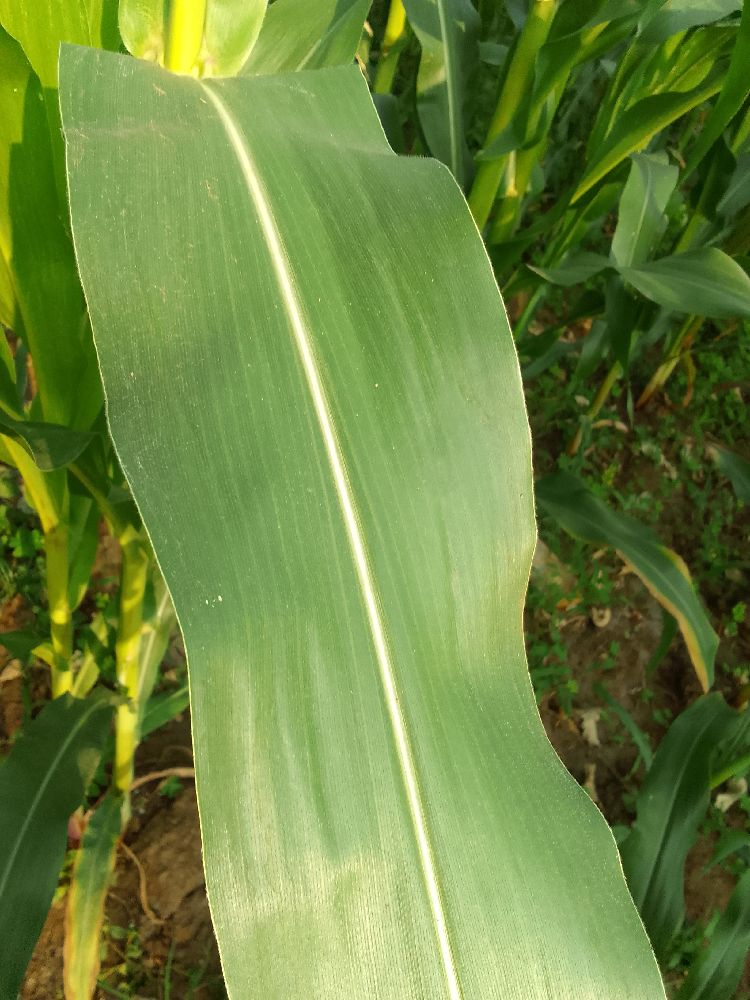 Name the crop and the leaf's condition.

maize, healthy
